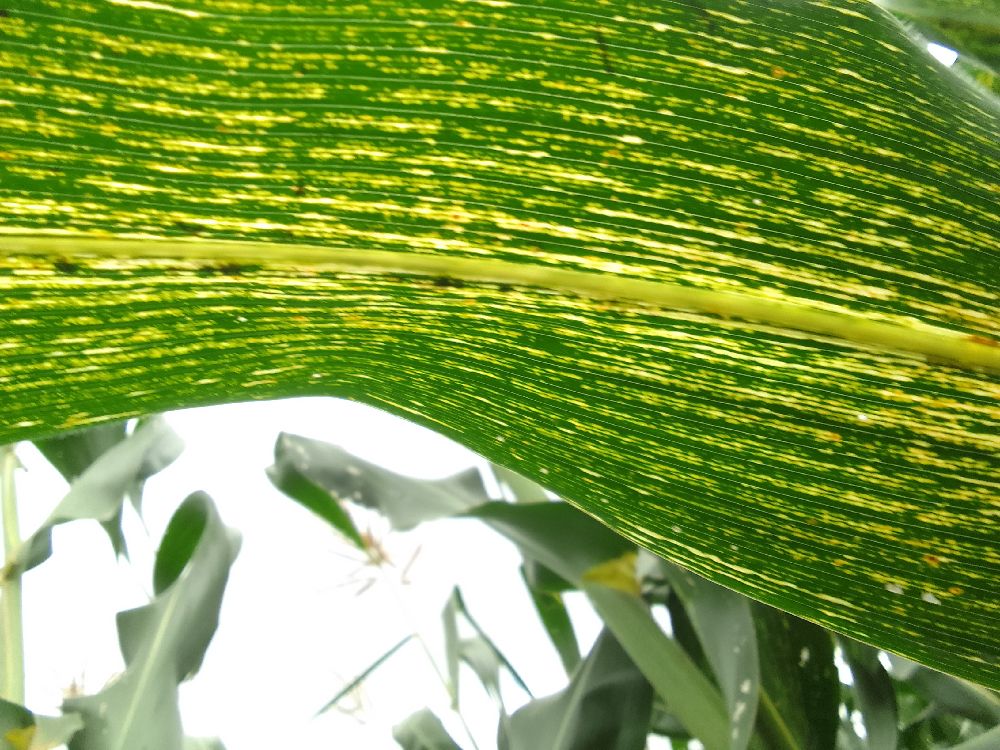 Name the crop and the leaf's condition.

maize, maize streak virus
